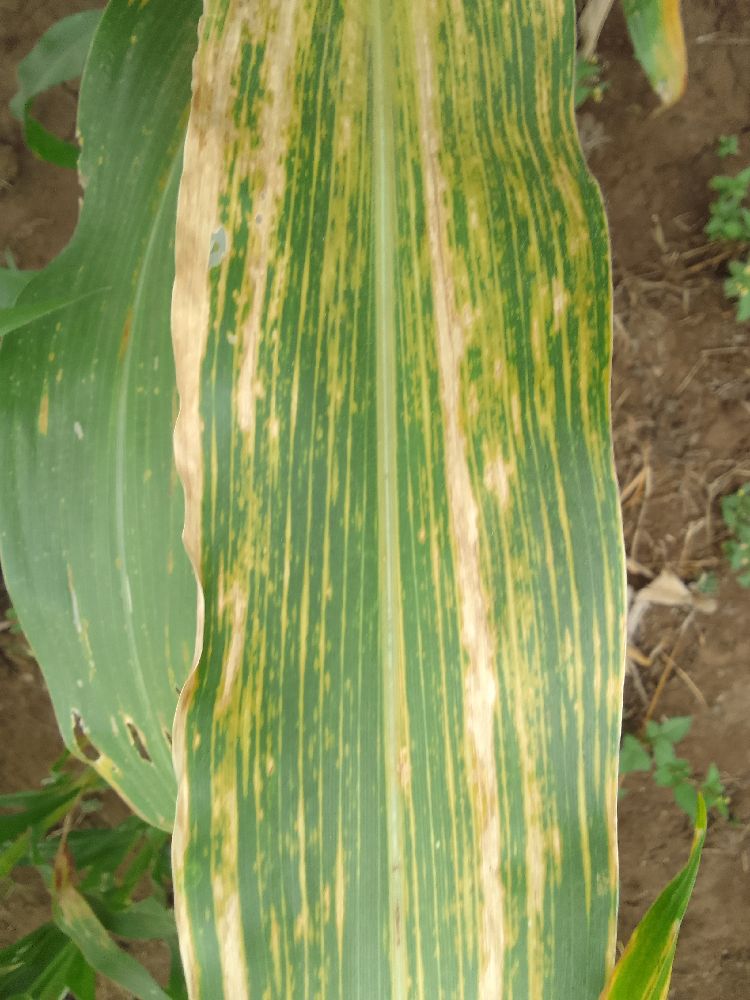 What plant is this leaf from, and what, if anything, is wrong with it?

maize, maize lethal necrosis
